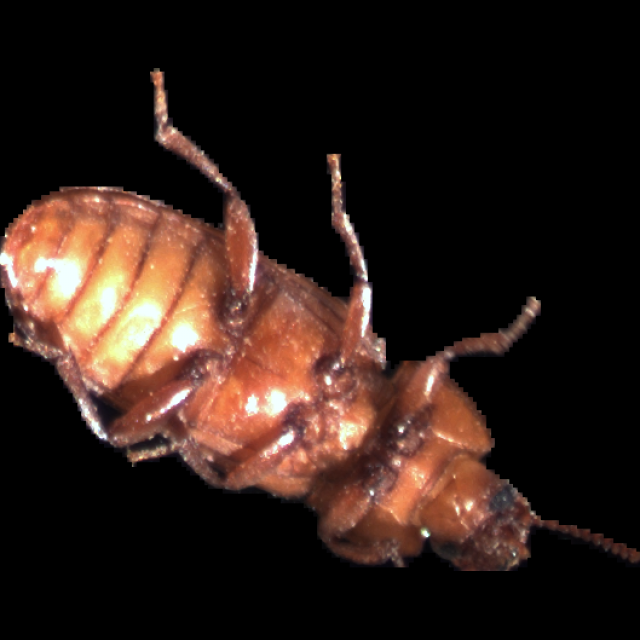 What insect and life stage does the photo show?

mealworm beetle
